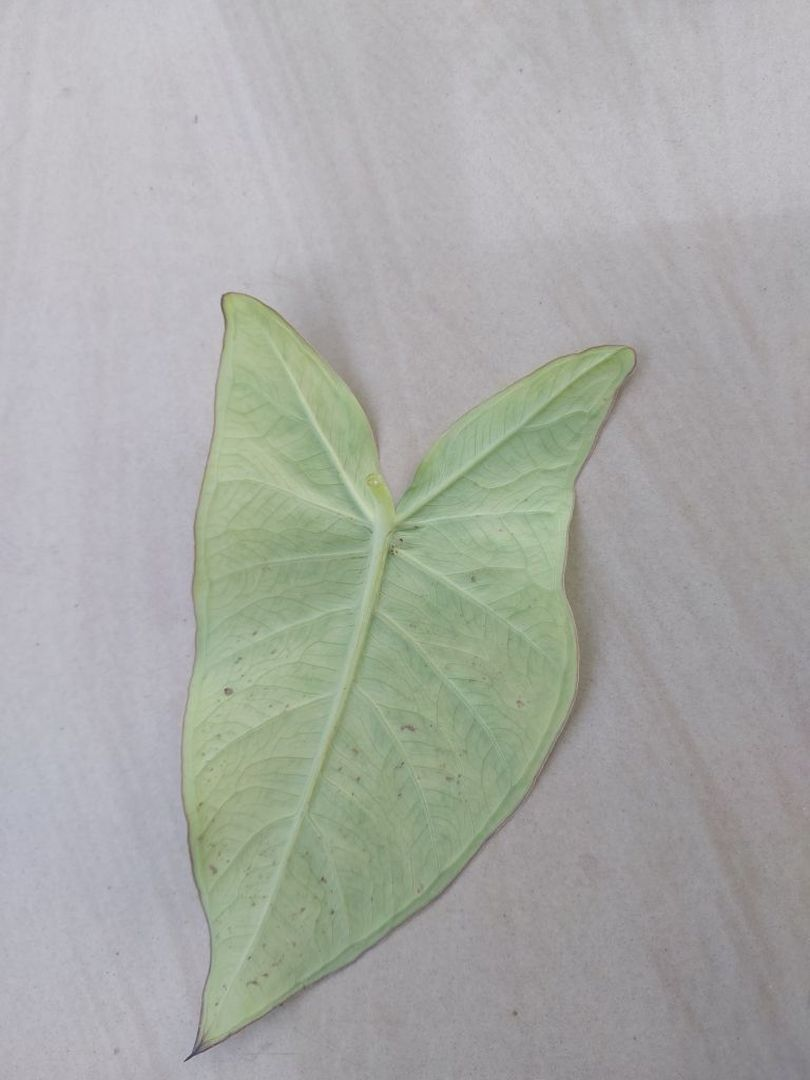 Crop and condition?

taro, mosaic
